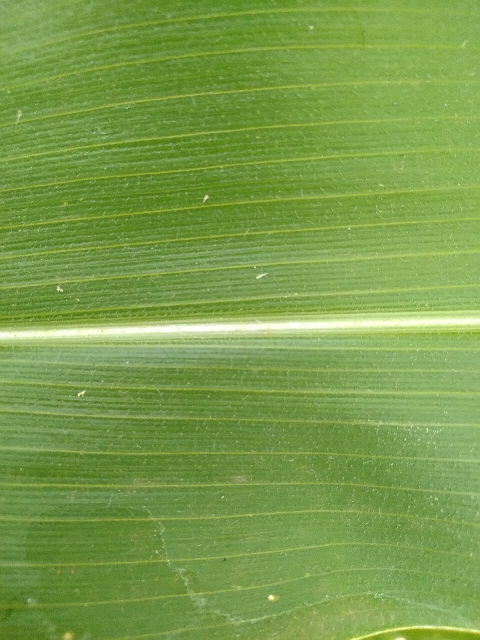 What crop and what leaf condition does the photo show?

maize, healthy
